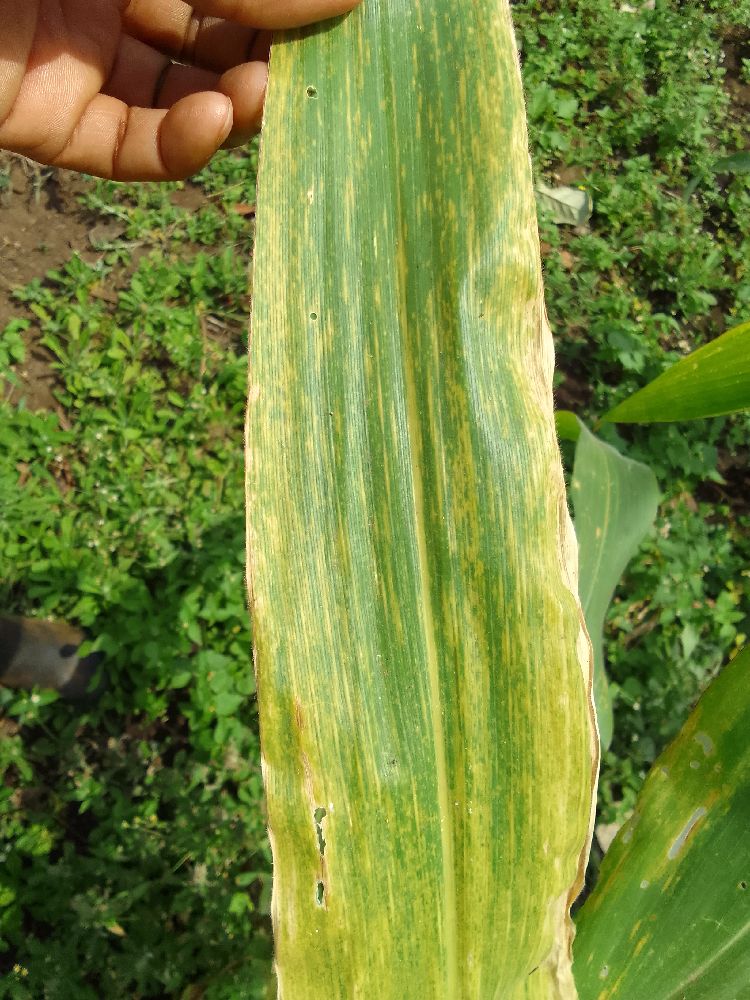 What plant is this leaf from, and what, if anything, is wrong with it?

maize, healthy
